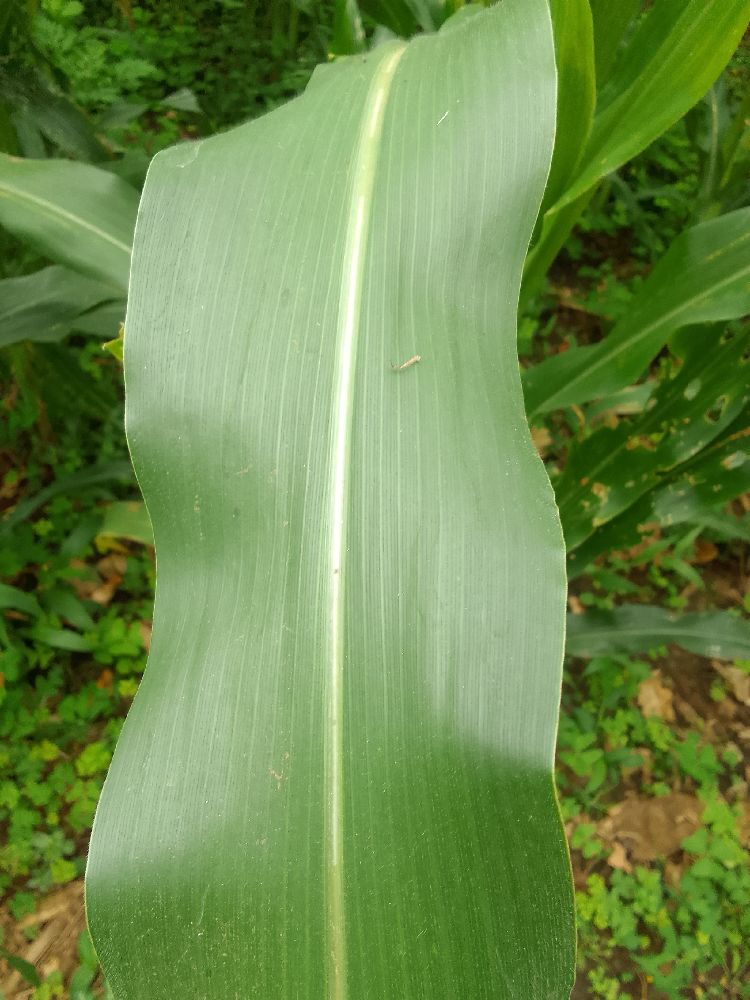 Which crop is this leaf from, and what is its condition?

maize, healthy
